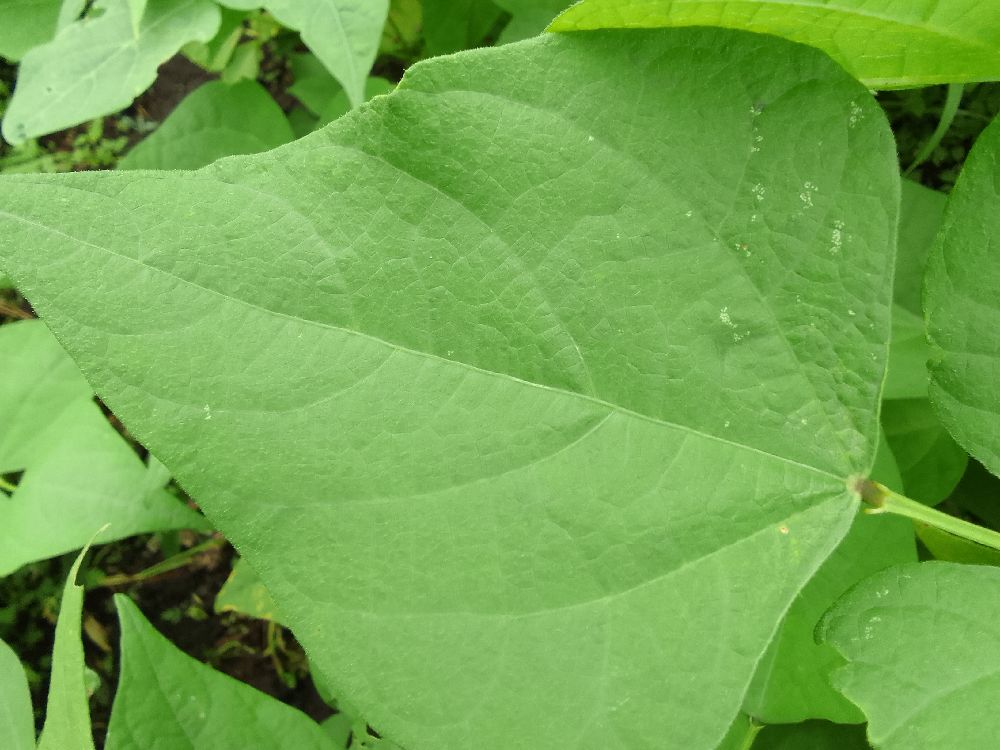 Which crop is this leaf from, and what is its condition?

common bean, healthy
